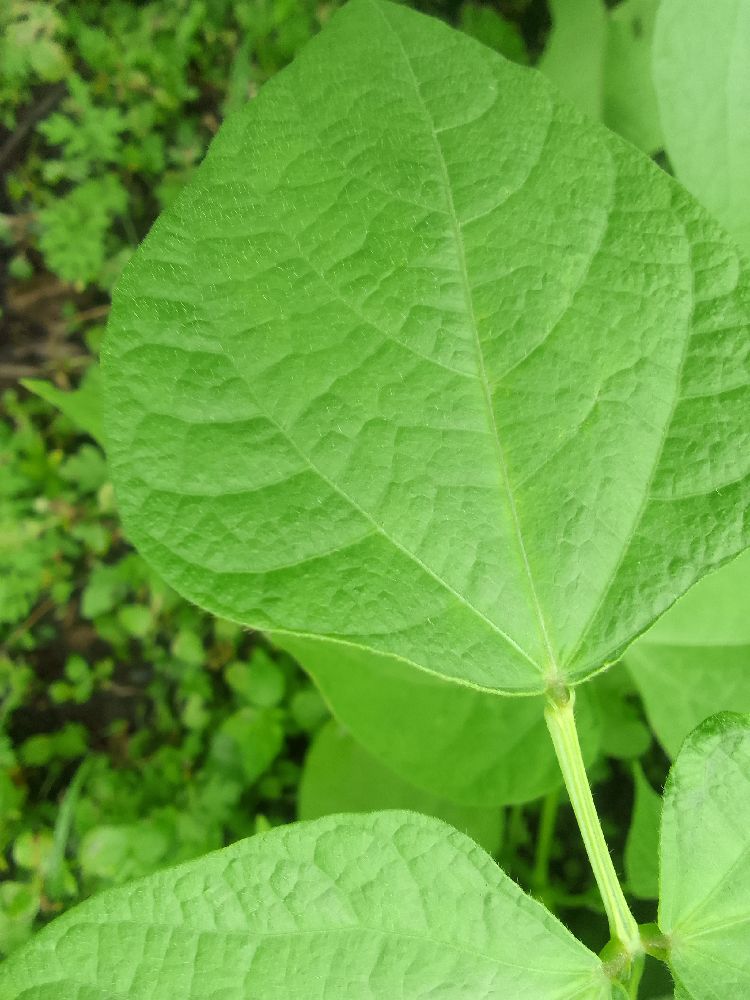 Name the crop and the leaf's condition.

common bean, healthy
